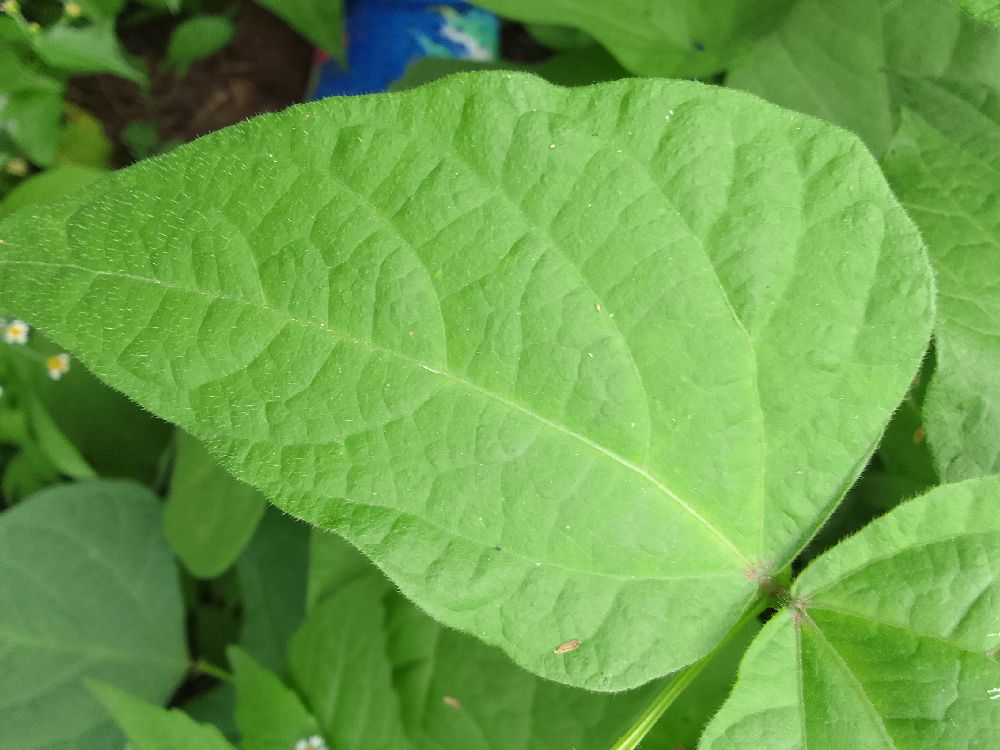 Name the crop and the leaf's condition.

common bean, healthy
